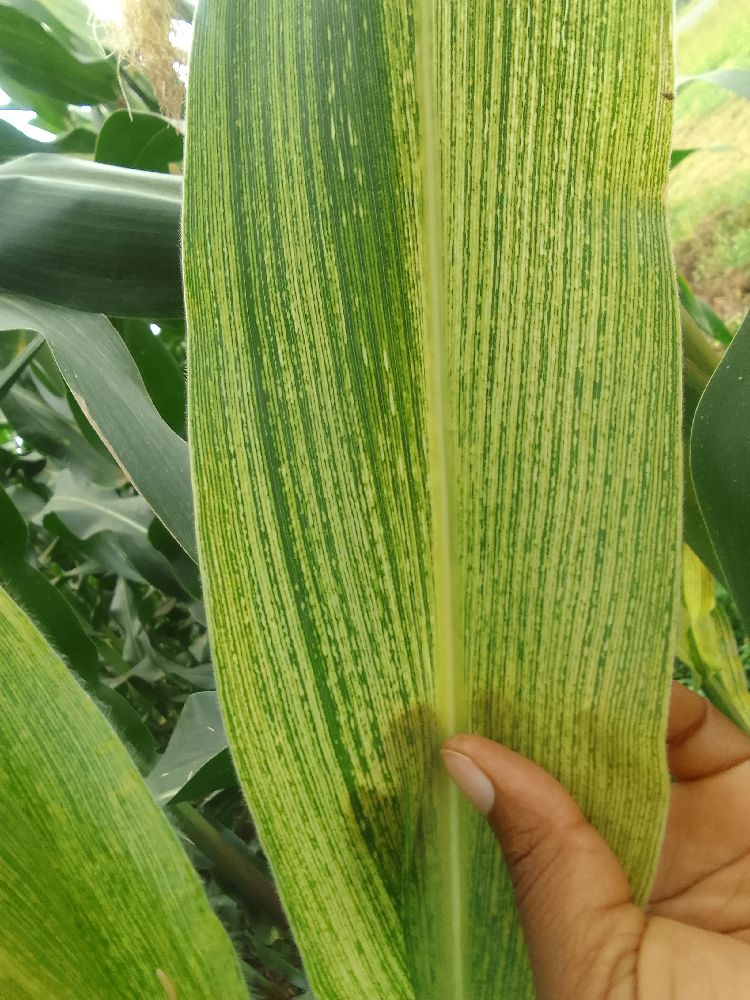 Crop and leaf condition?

maize, maize streak virus
